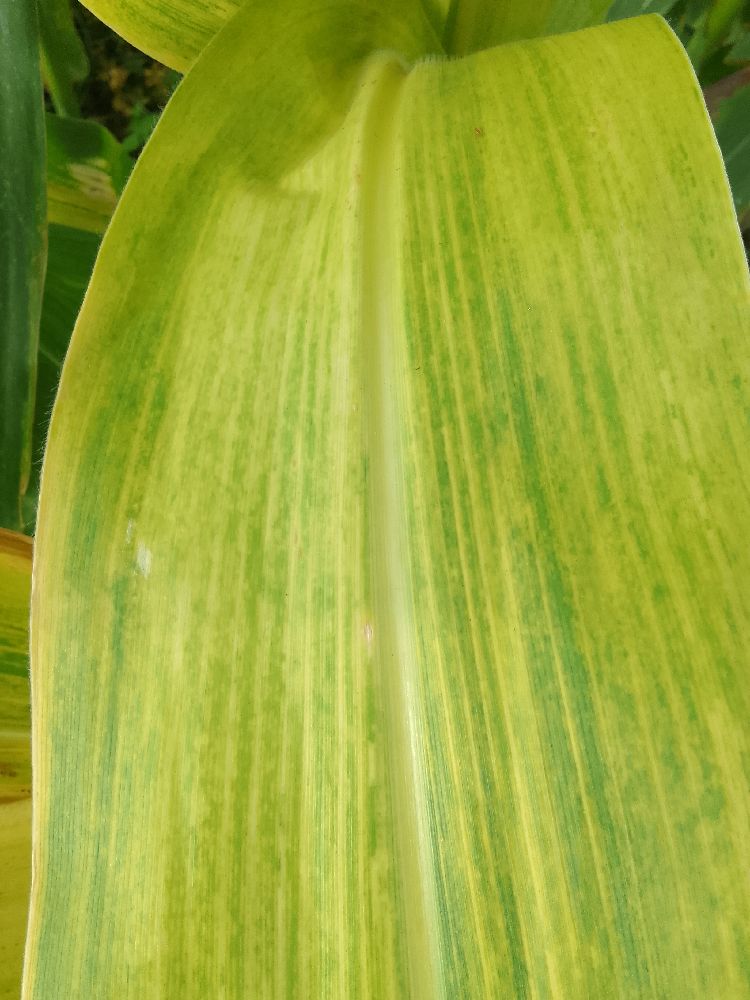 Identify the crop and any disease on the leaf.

maize, maize lethal necrosis
